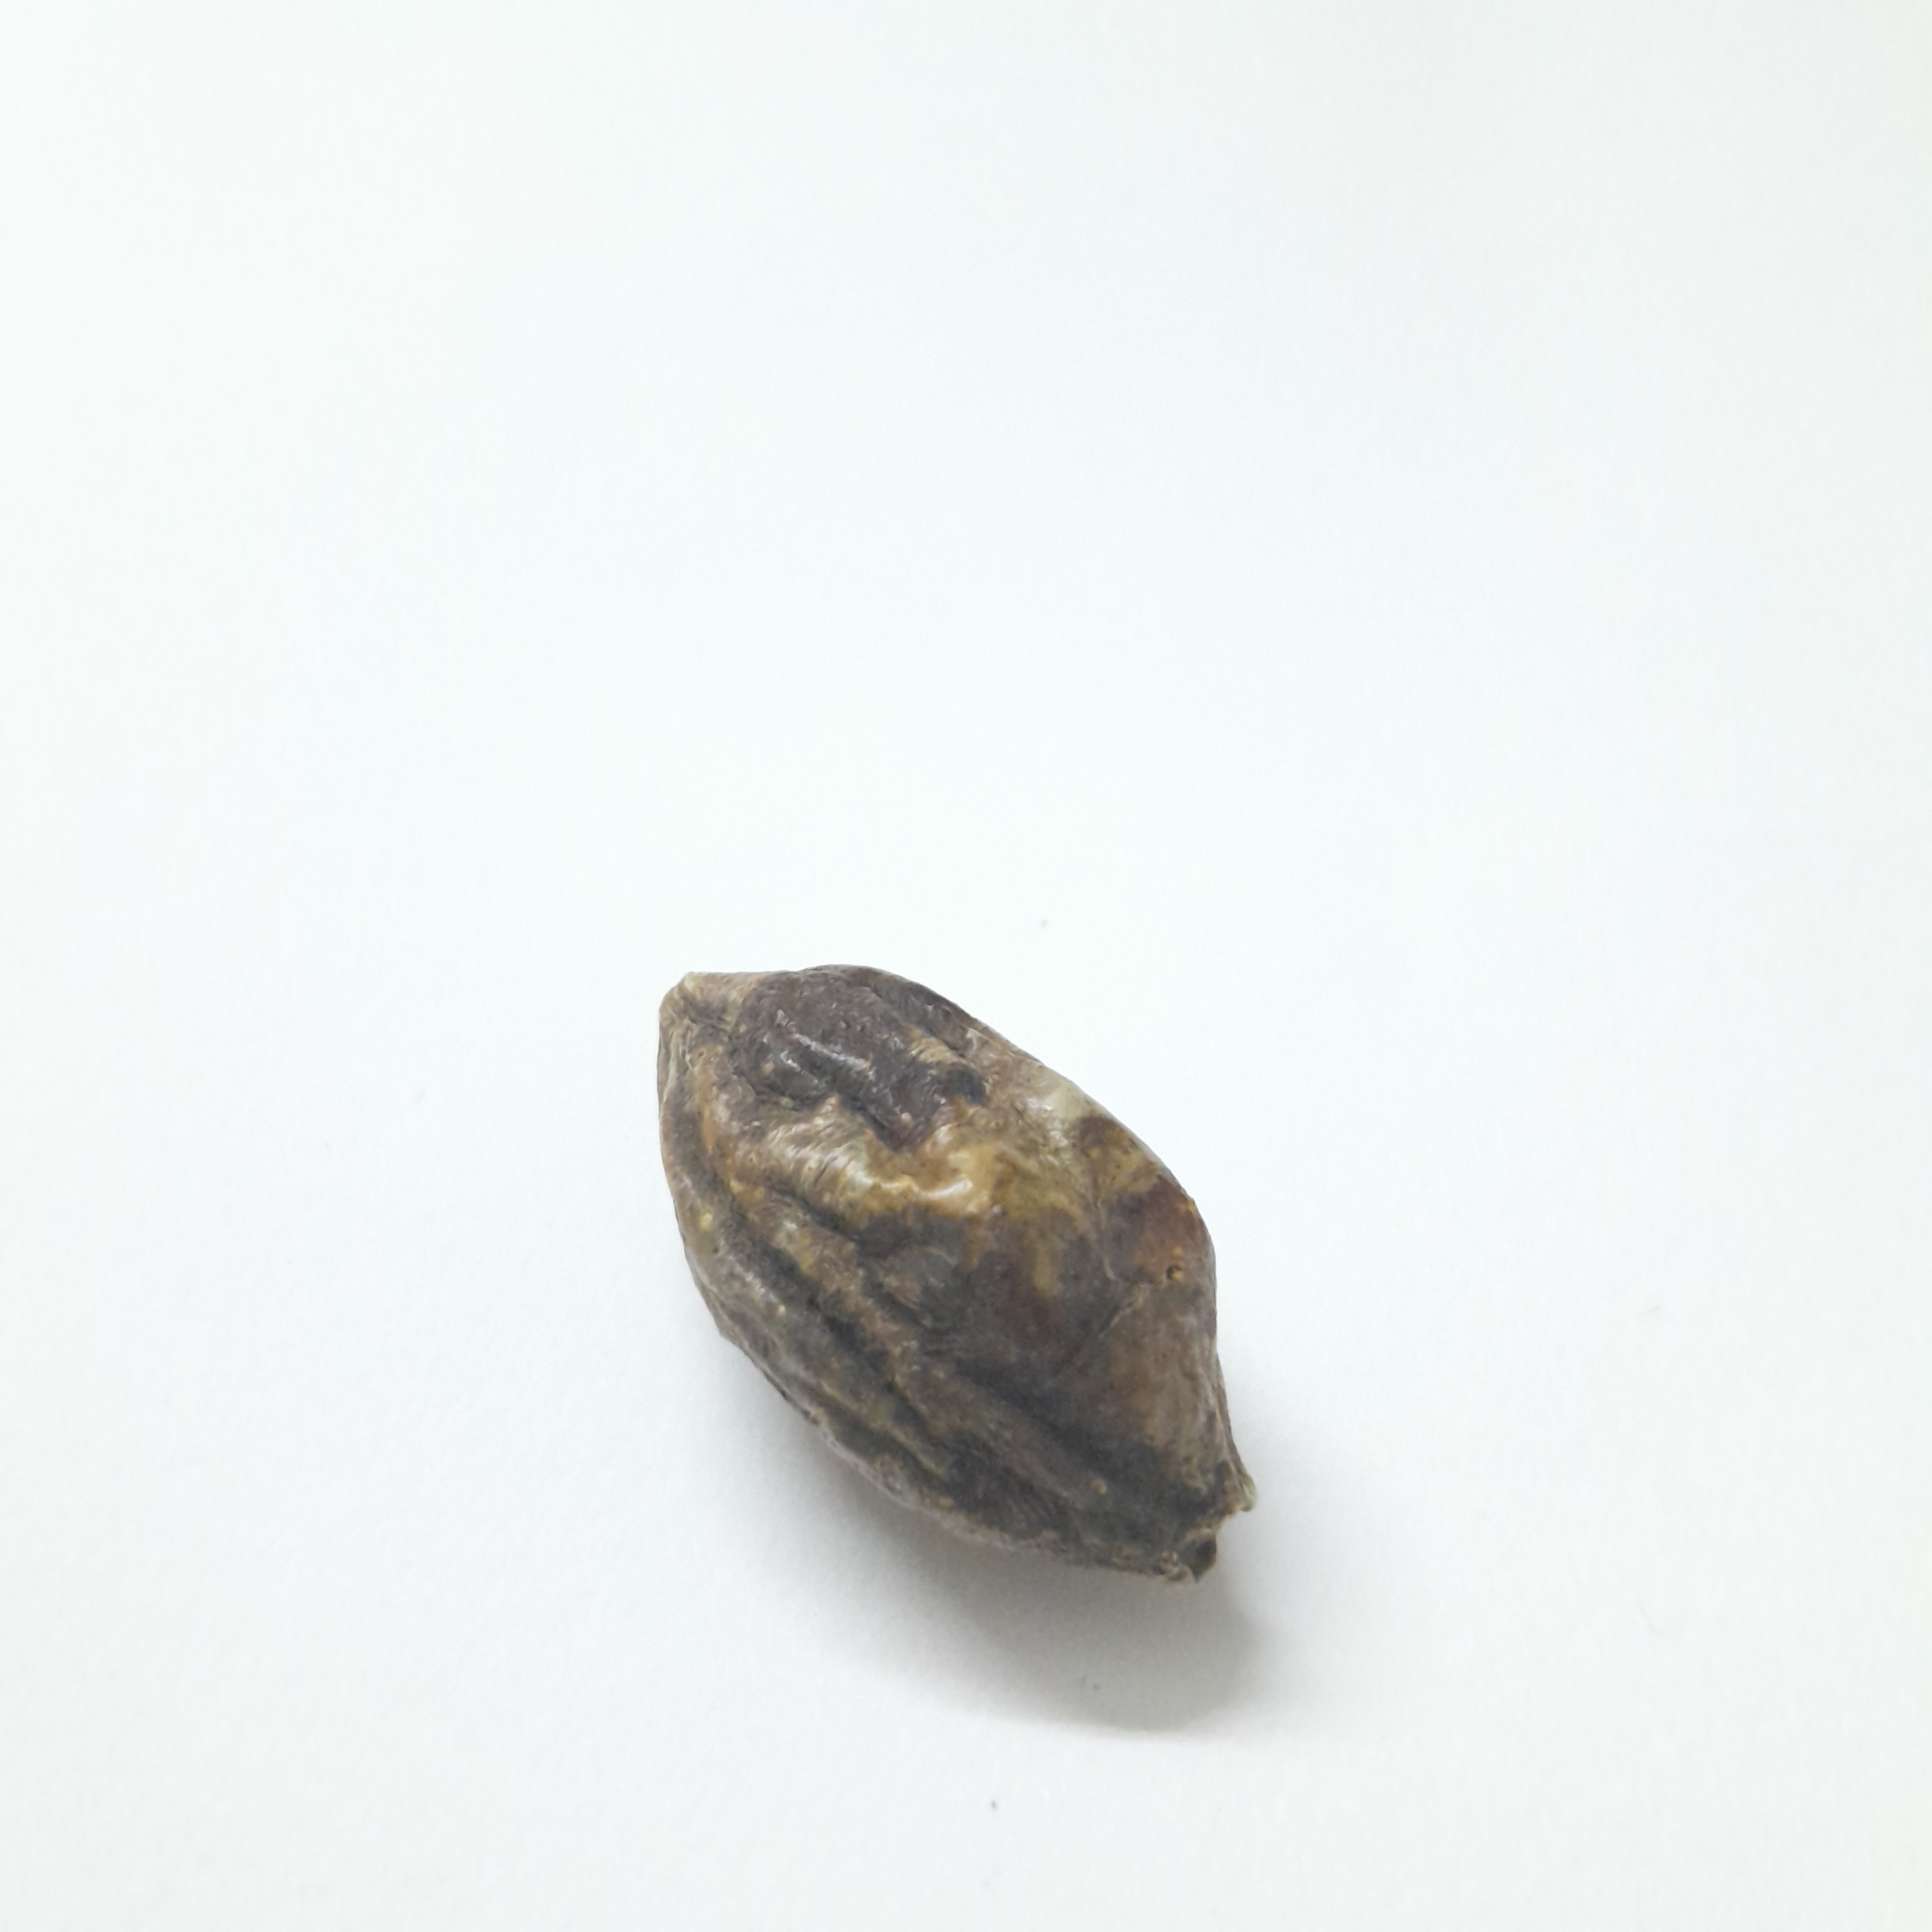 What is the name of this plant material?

hirdaa
